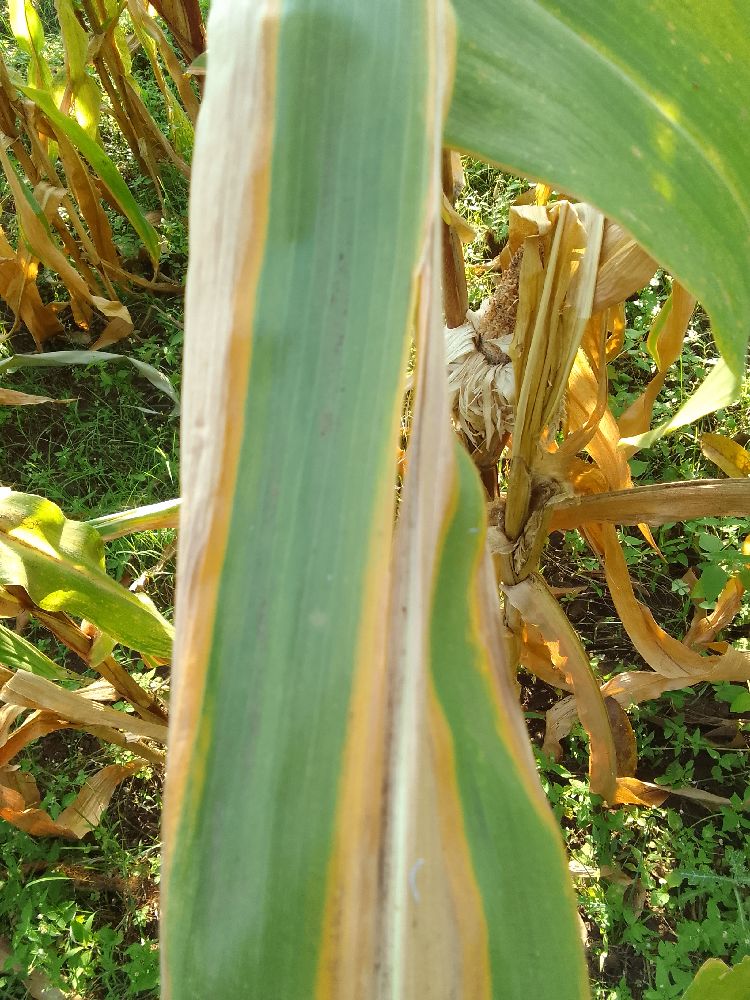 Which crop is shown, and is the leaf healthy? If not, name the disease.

maize, maize lethal necrosis
